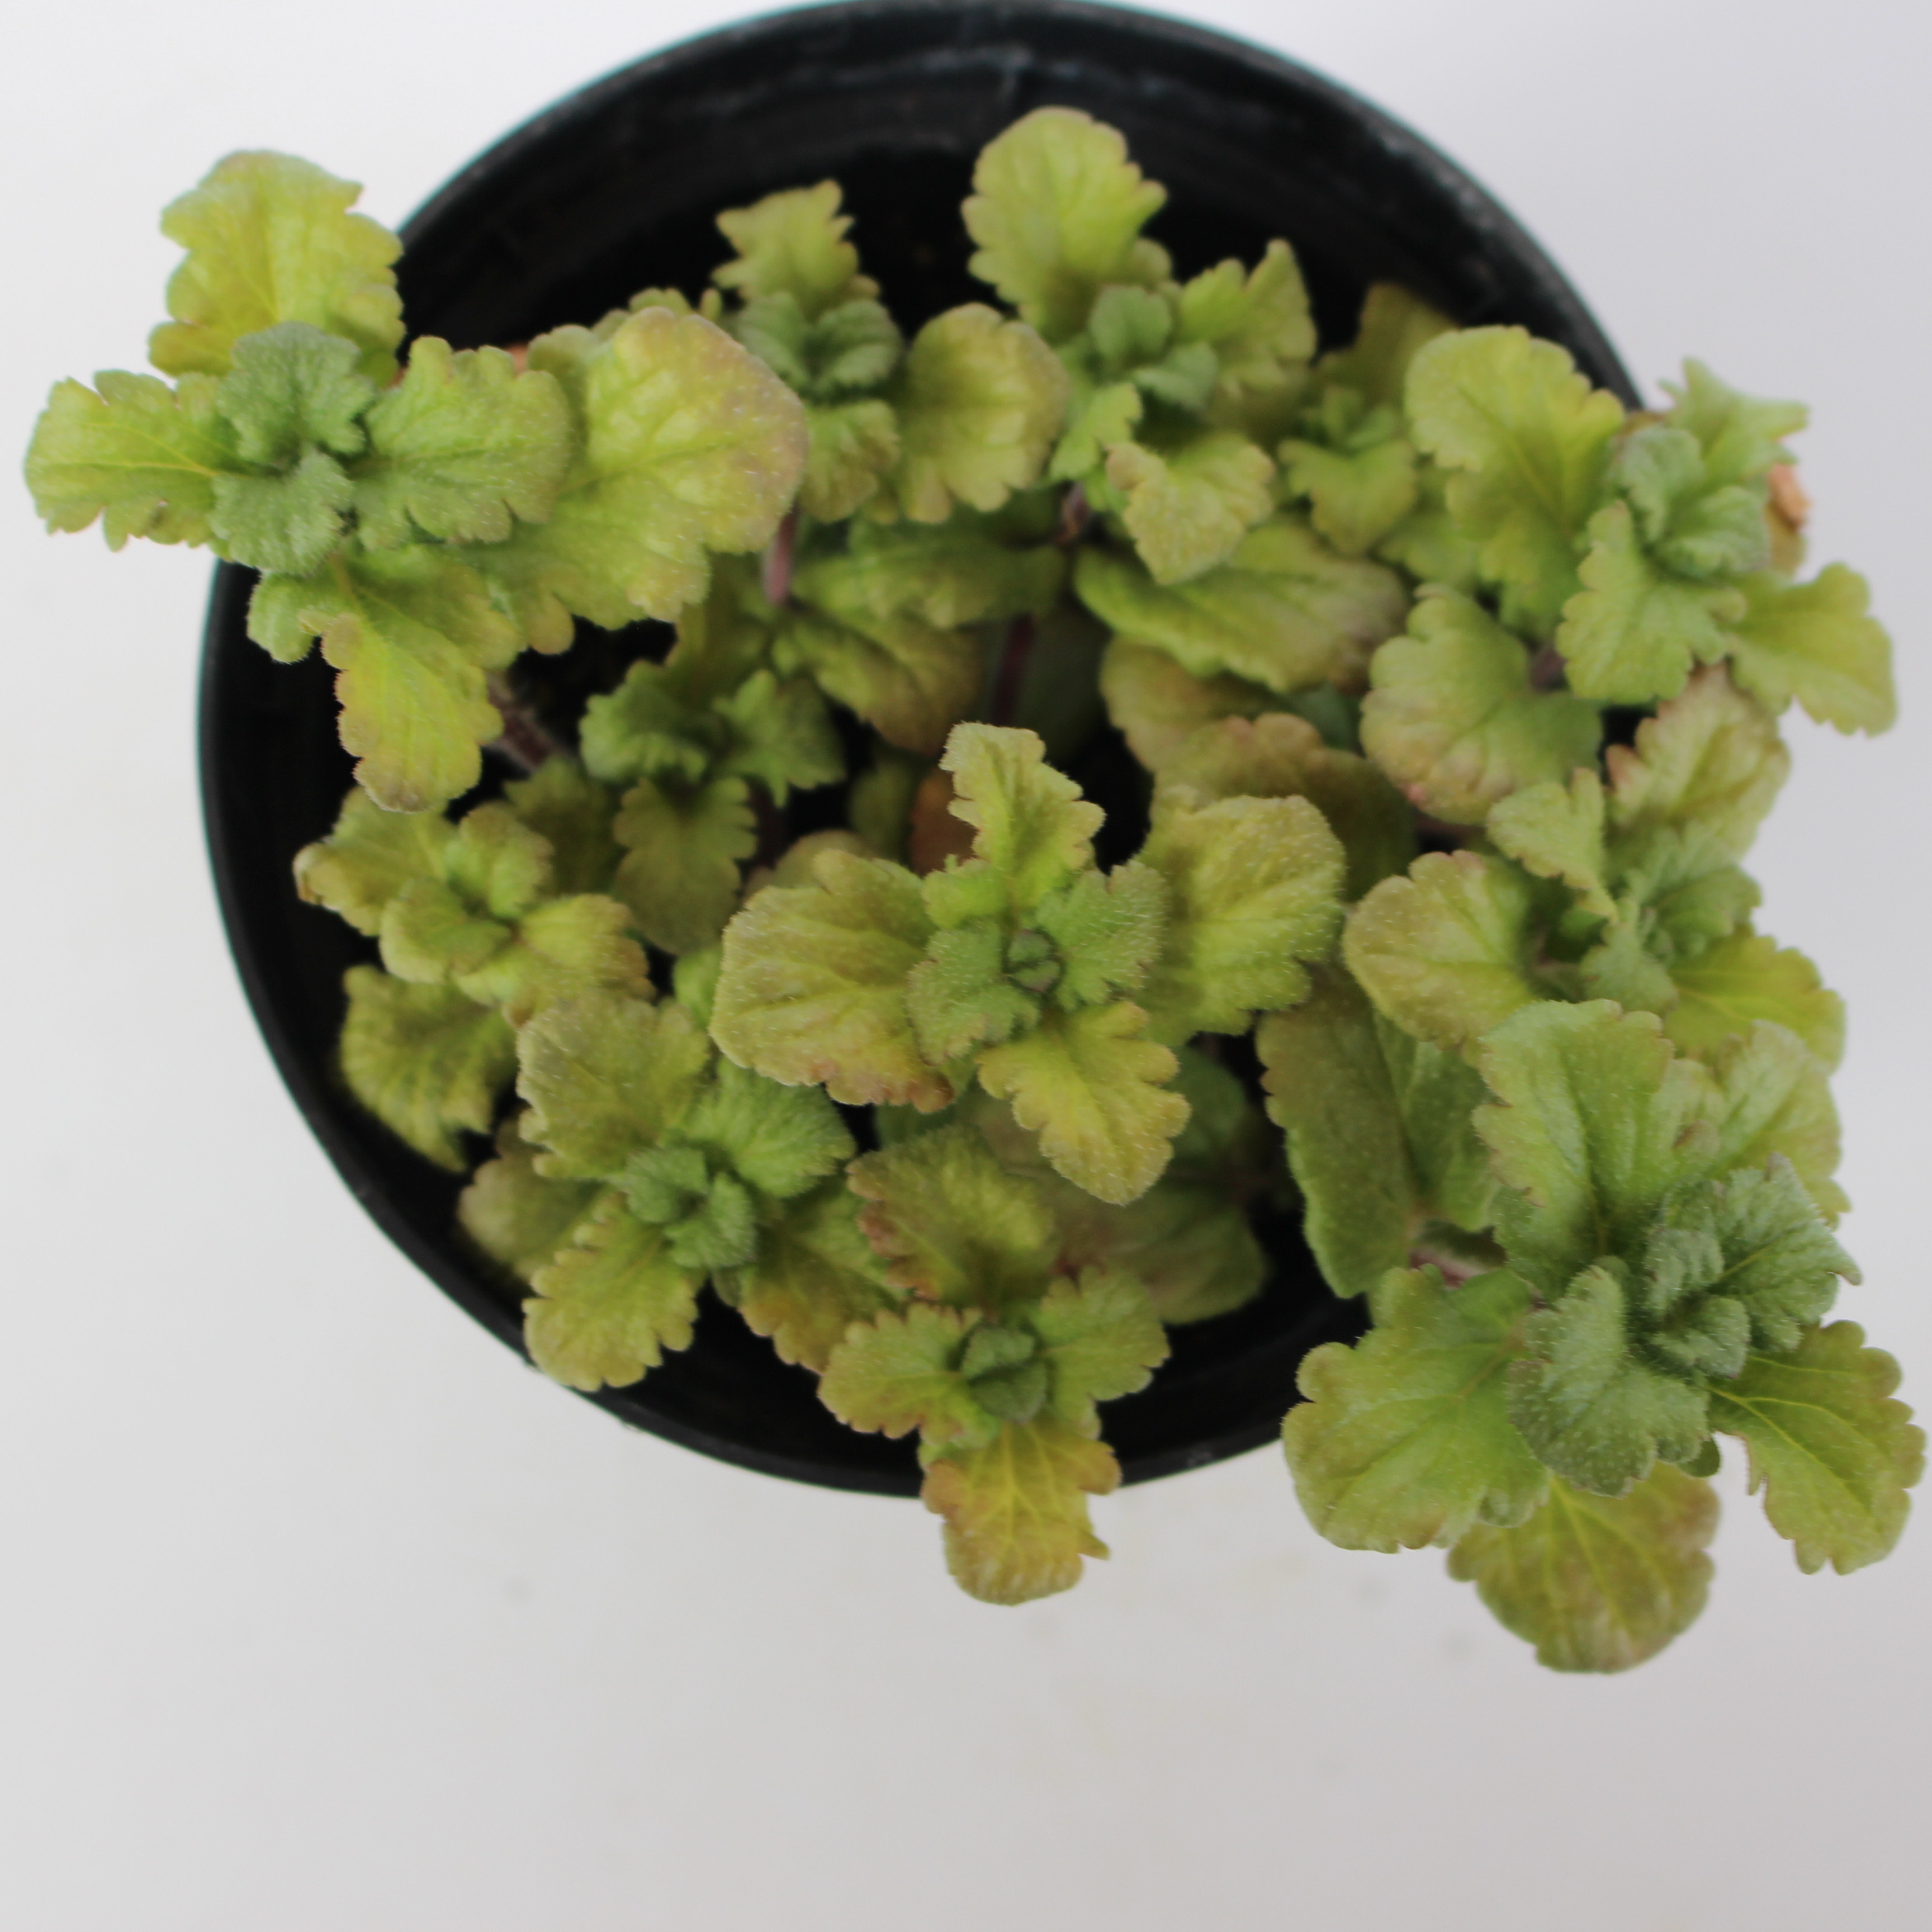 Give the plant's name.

Veronica persica
